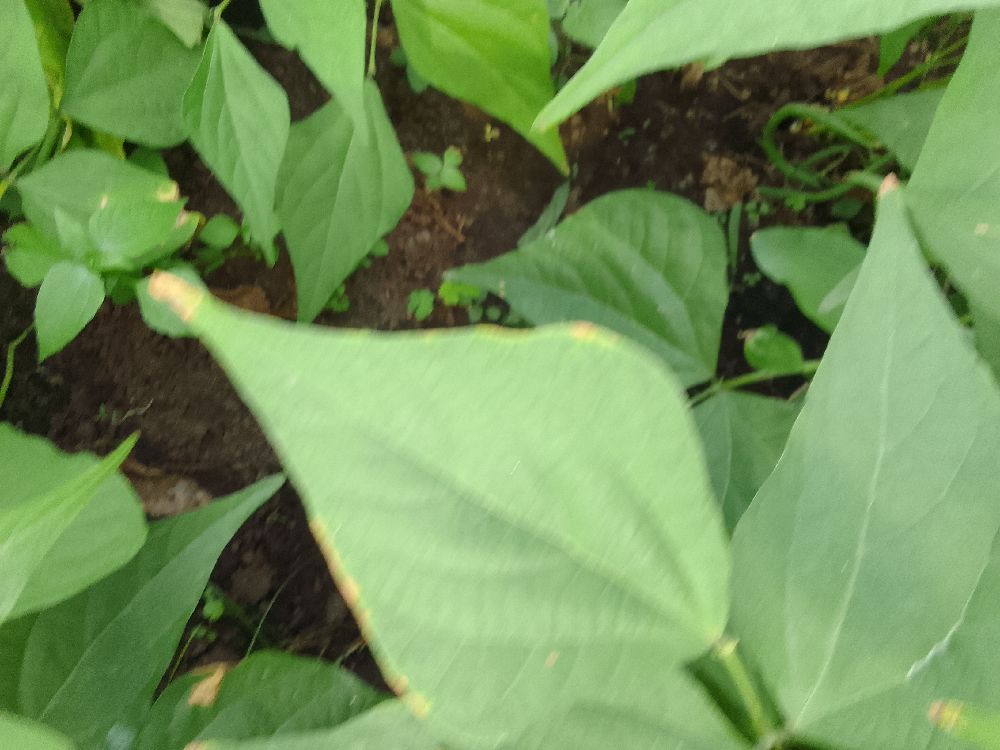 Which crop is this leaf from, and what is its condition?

common bean, healthy
